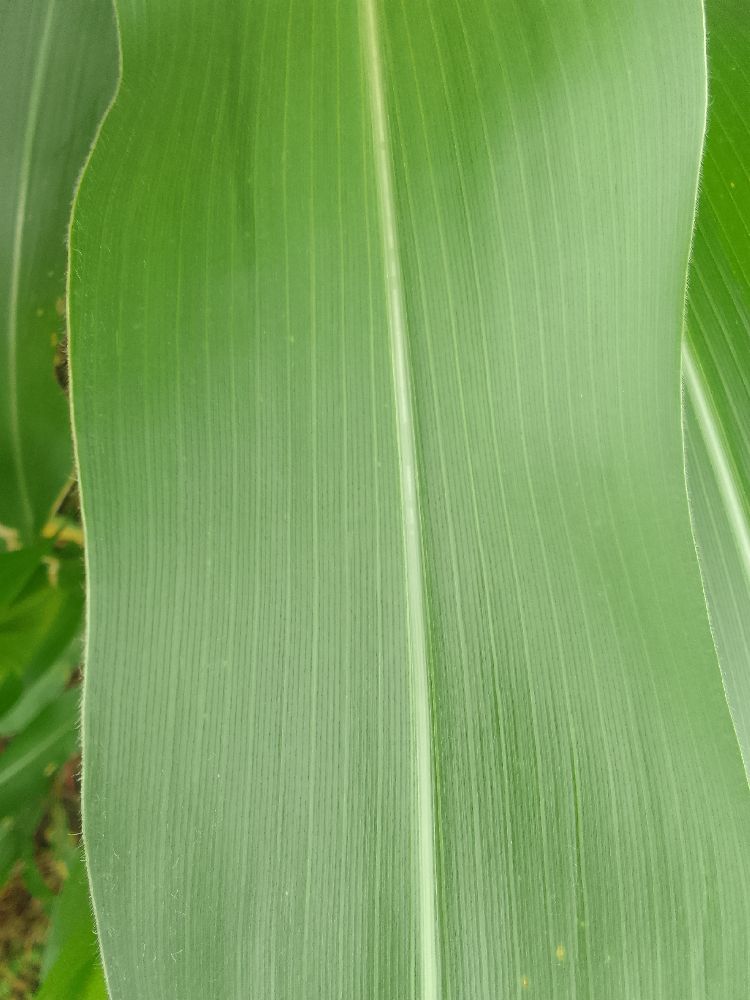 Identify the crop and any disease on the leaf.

maize, healthy
